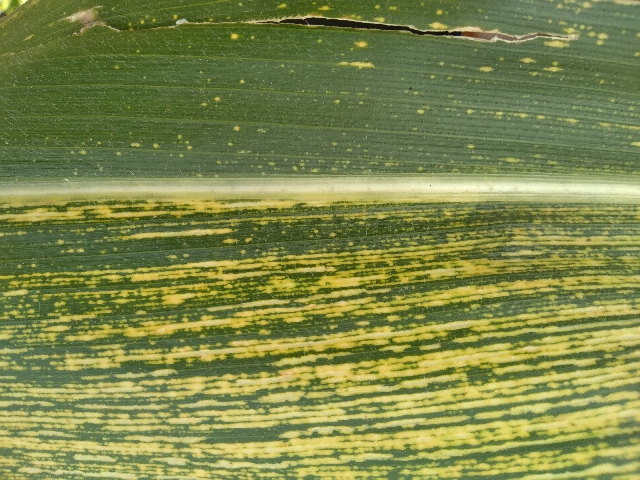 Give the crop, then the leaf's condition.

maize, maize streak virus
